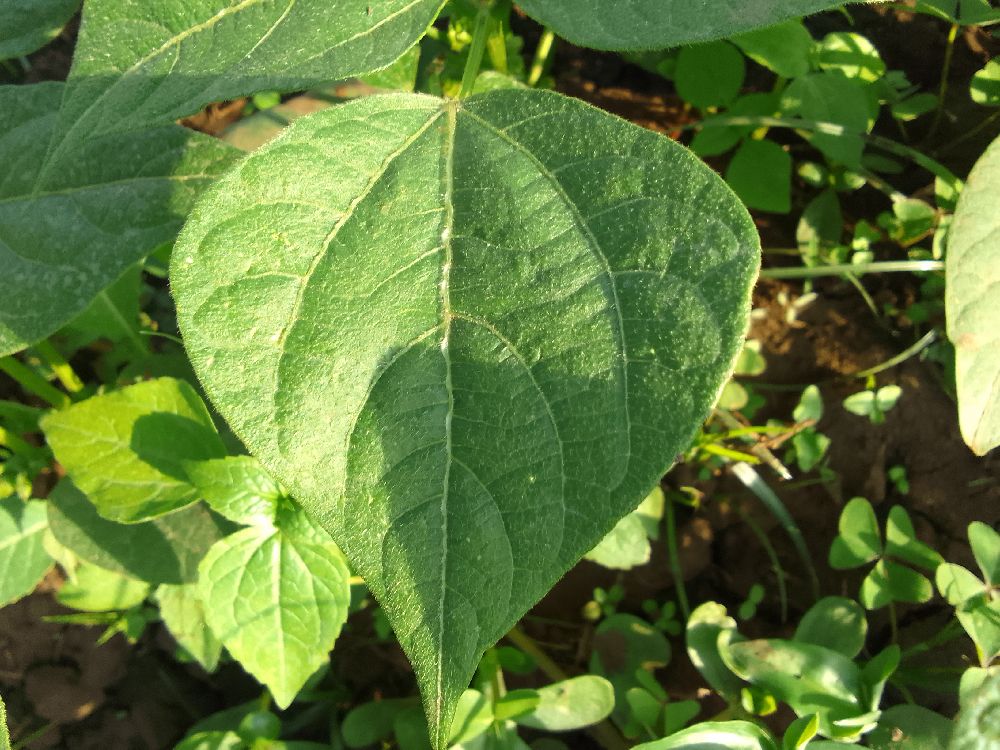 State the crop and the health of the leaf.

common bean, healthy
